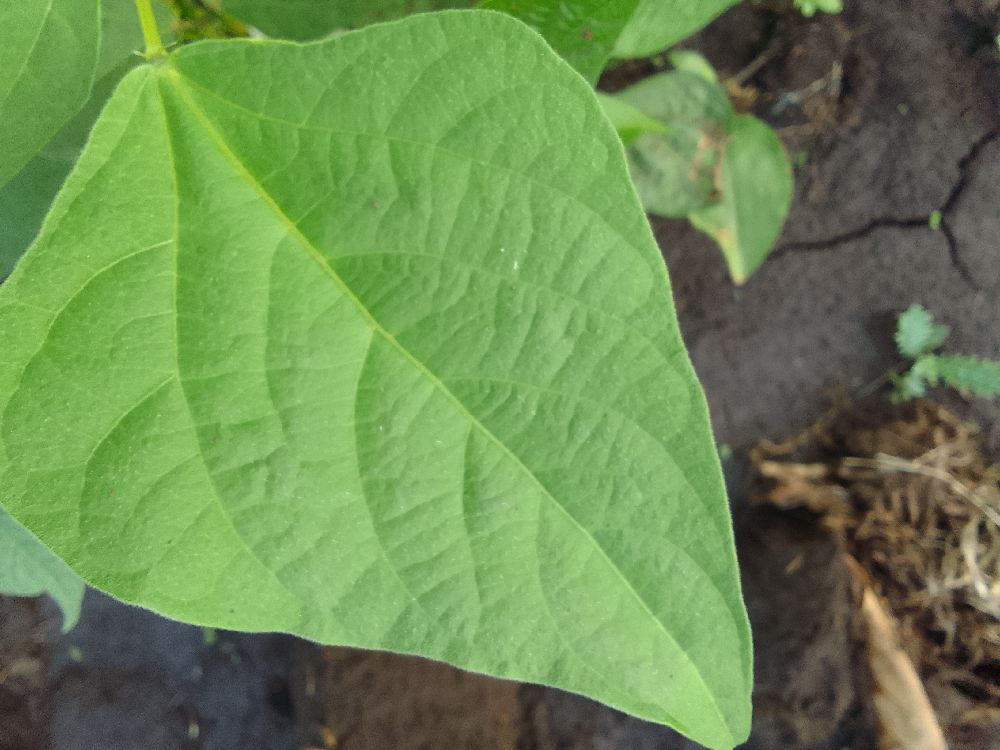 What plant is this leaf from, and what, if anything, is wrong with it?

common bean, healthy
